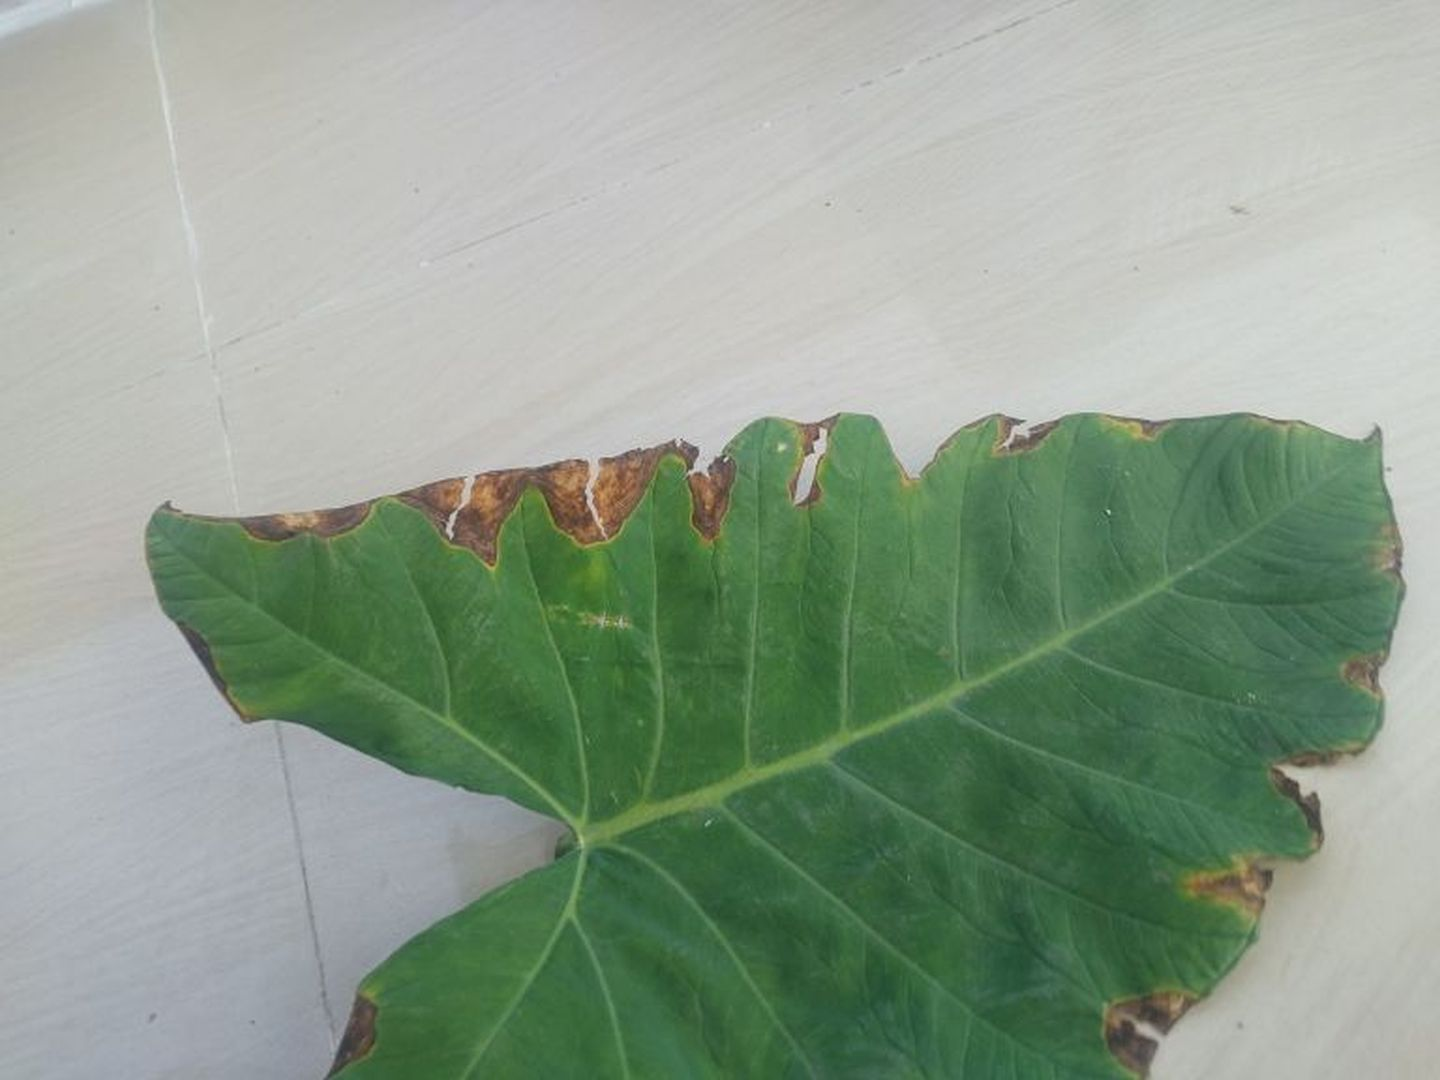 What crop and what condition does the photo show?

taro, leaf blight
